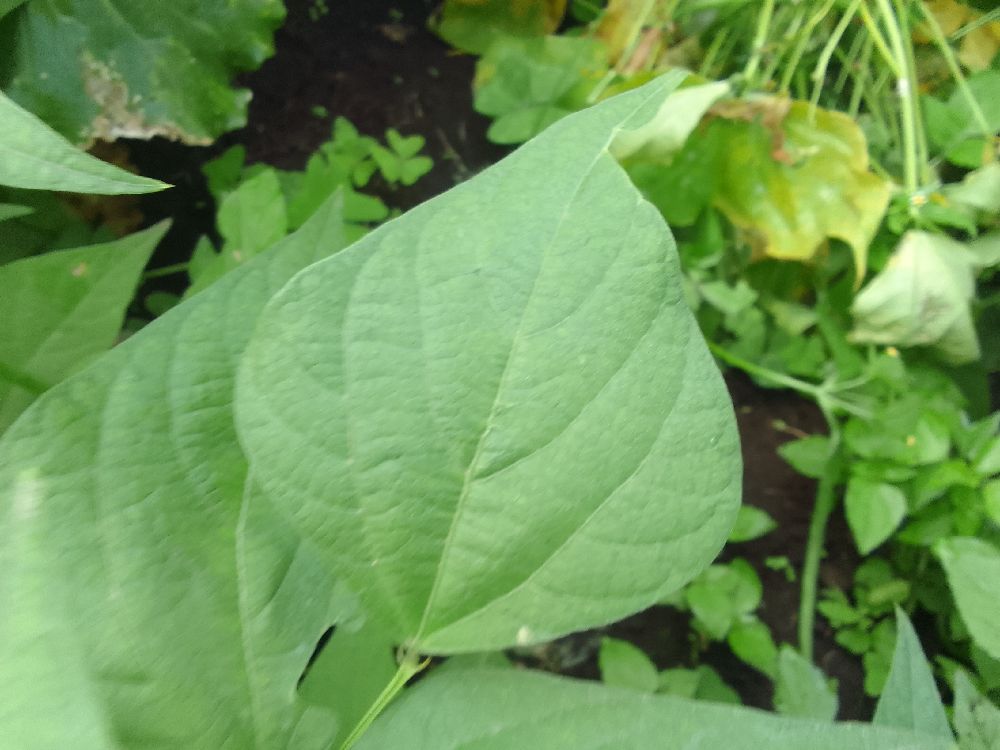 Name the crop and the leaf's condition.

common bean, healthy
